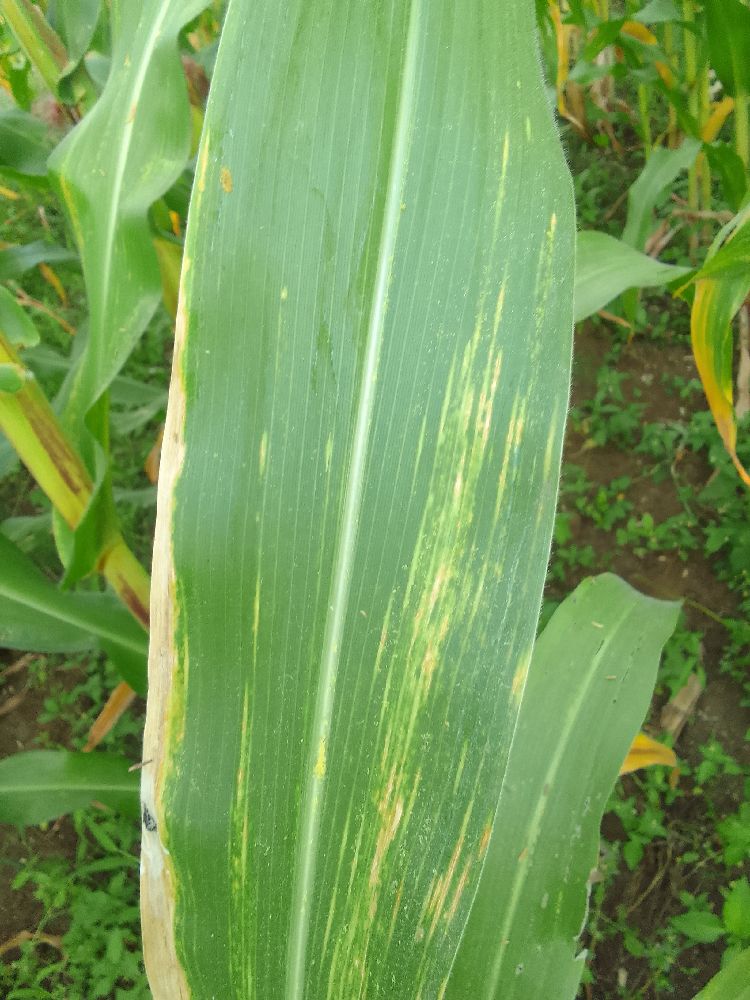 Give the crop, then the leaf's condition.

maize, maize lethal necrosis
